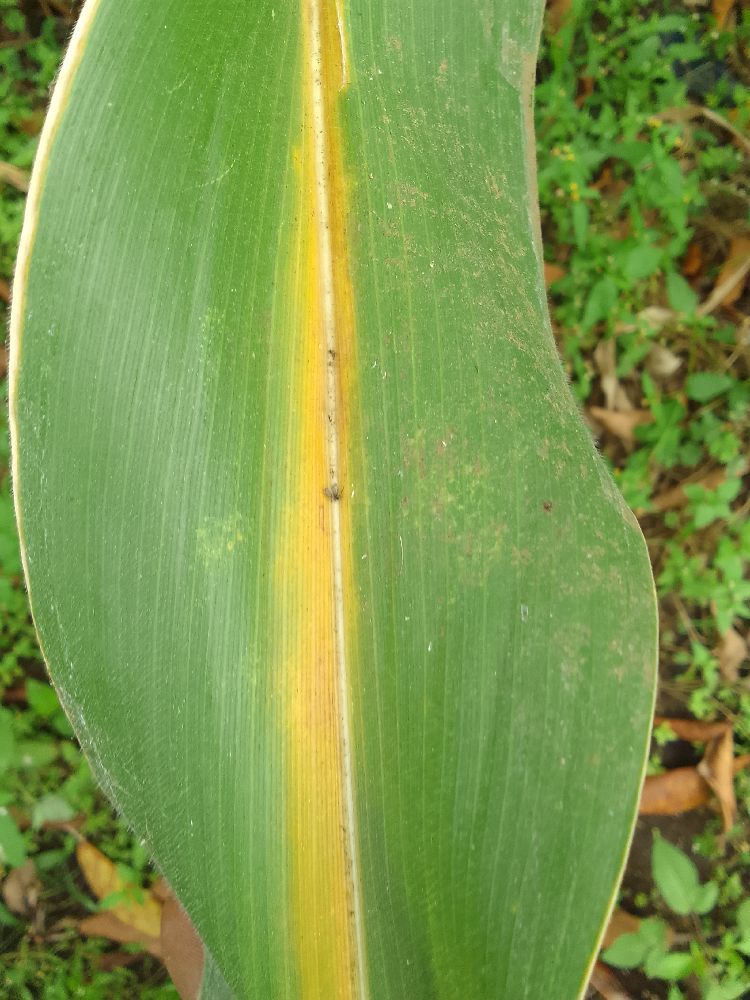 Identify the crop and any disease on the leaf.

maize, maize lethal necrosis
